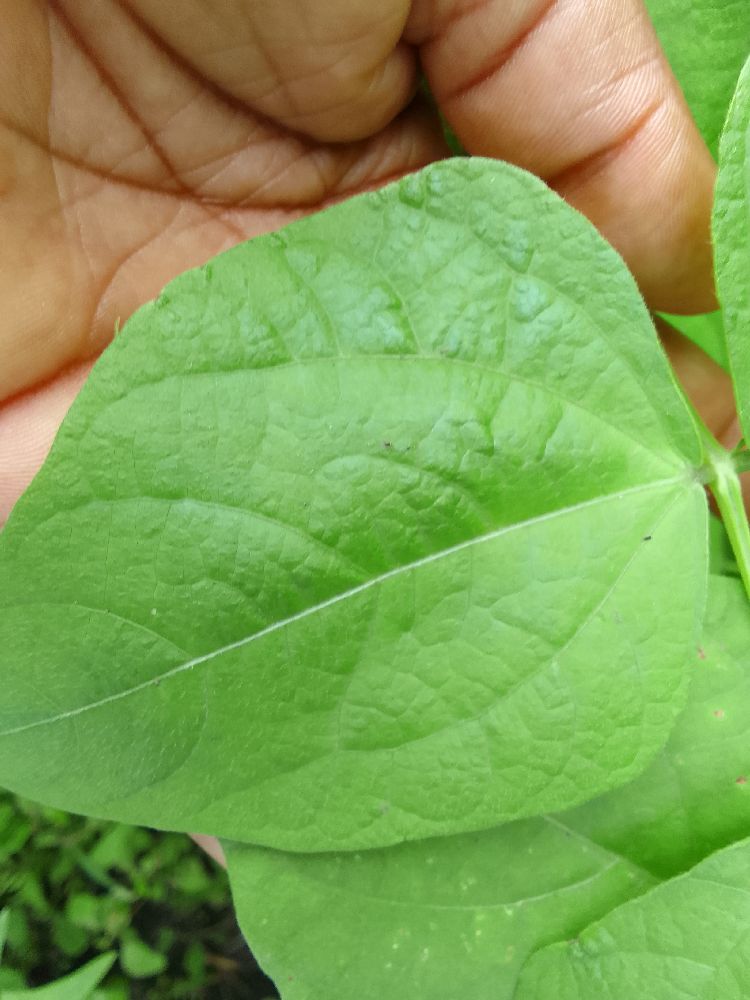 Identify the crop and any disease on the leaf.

common bean, healthy
